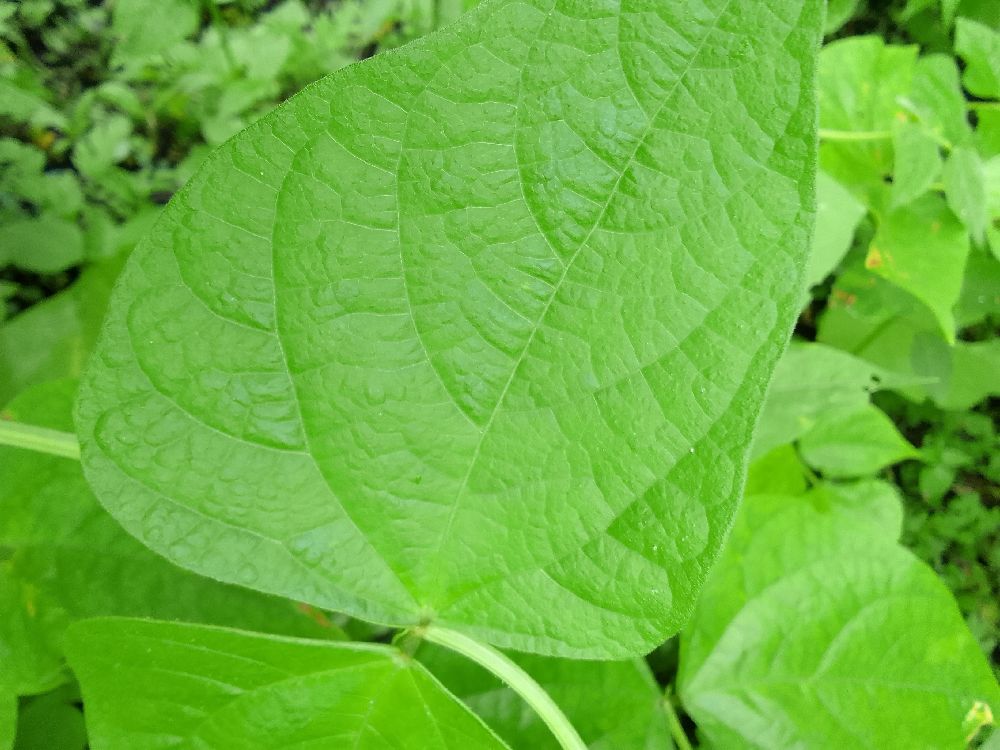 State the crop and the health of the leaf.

common bean, healthy
